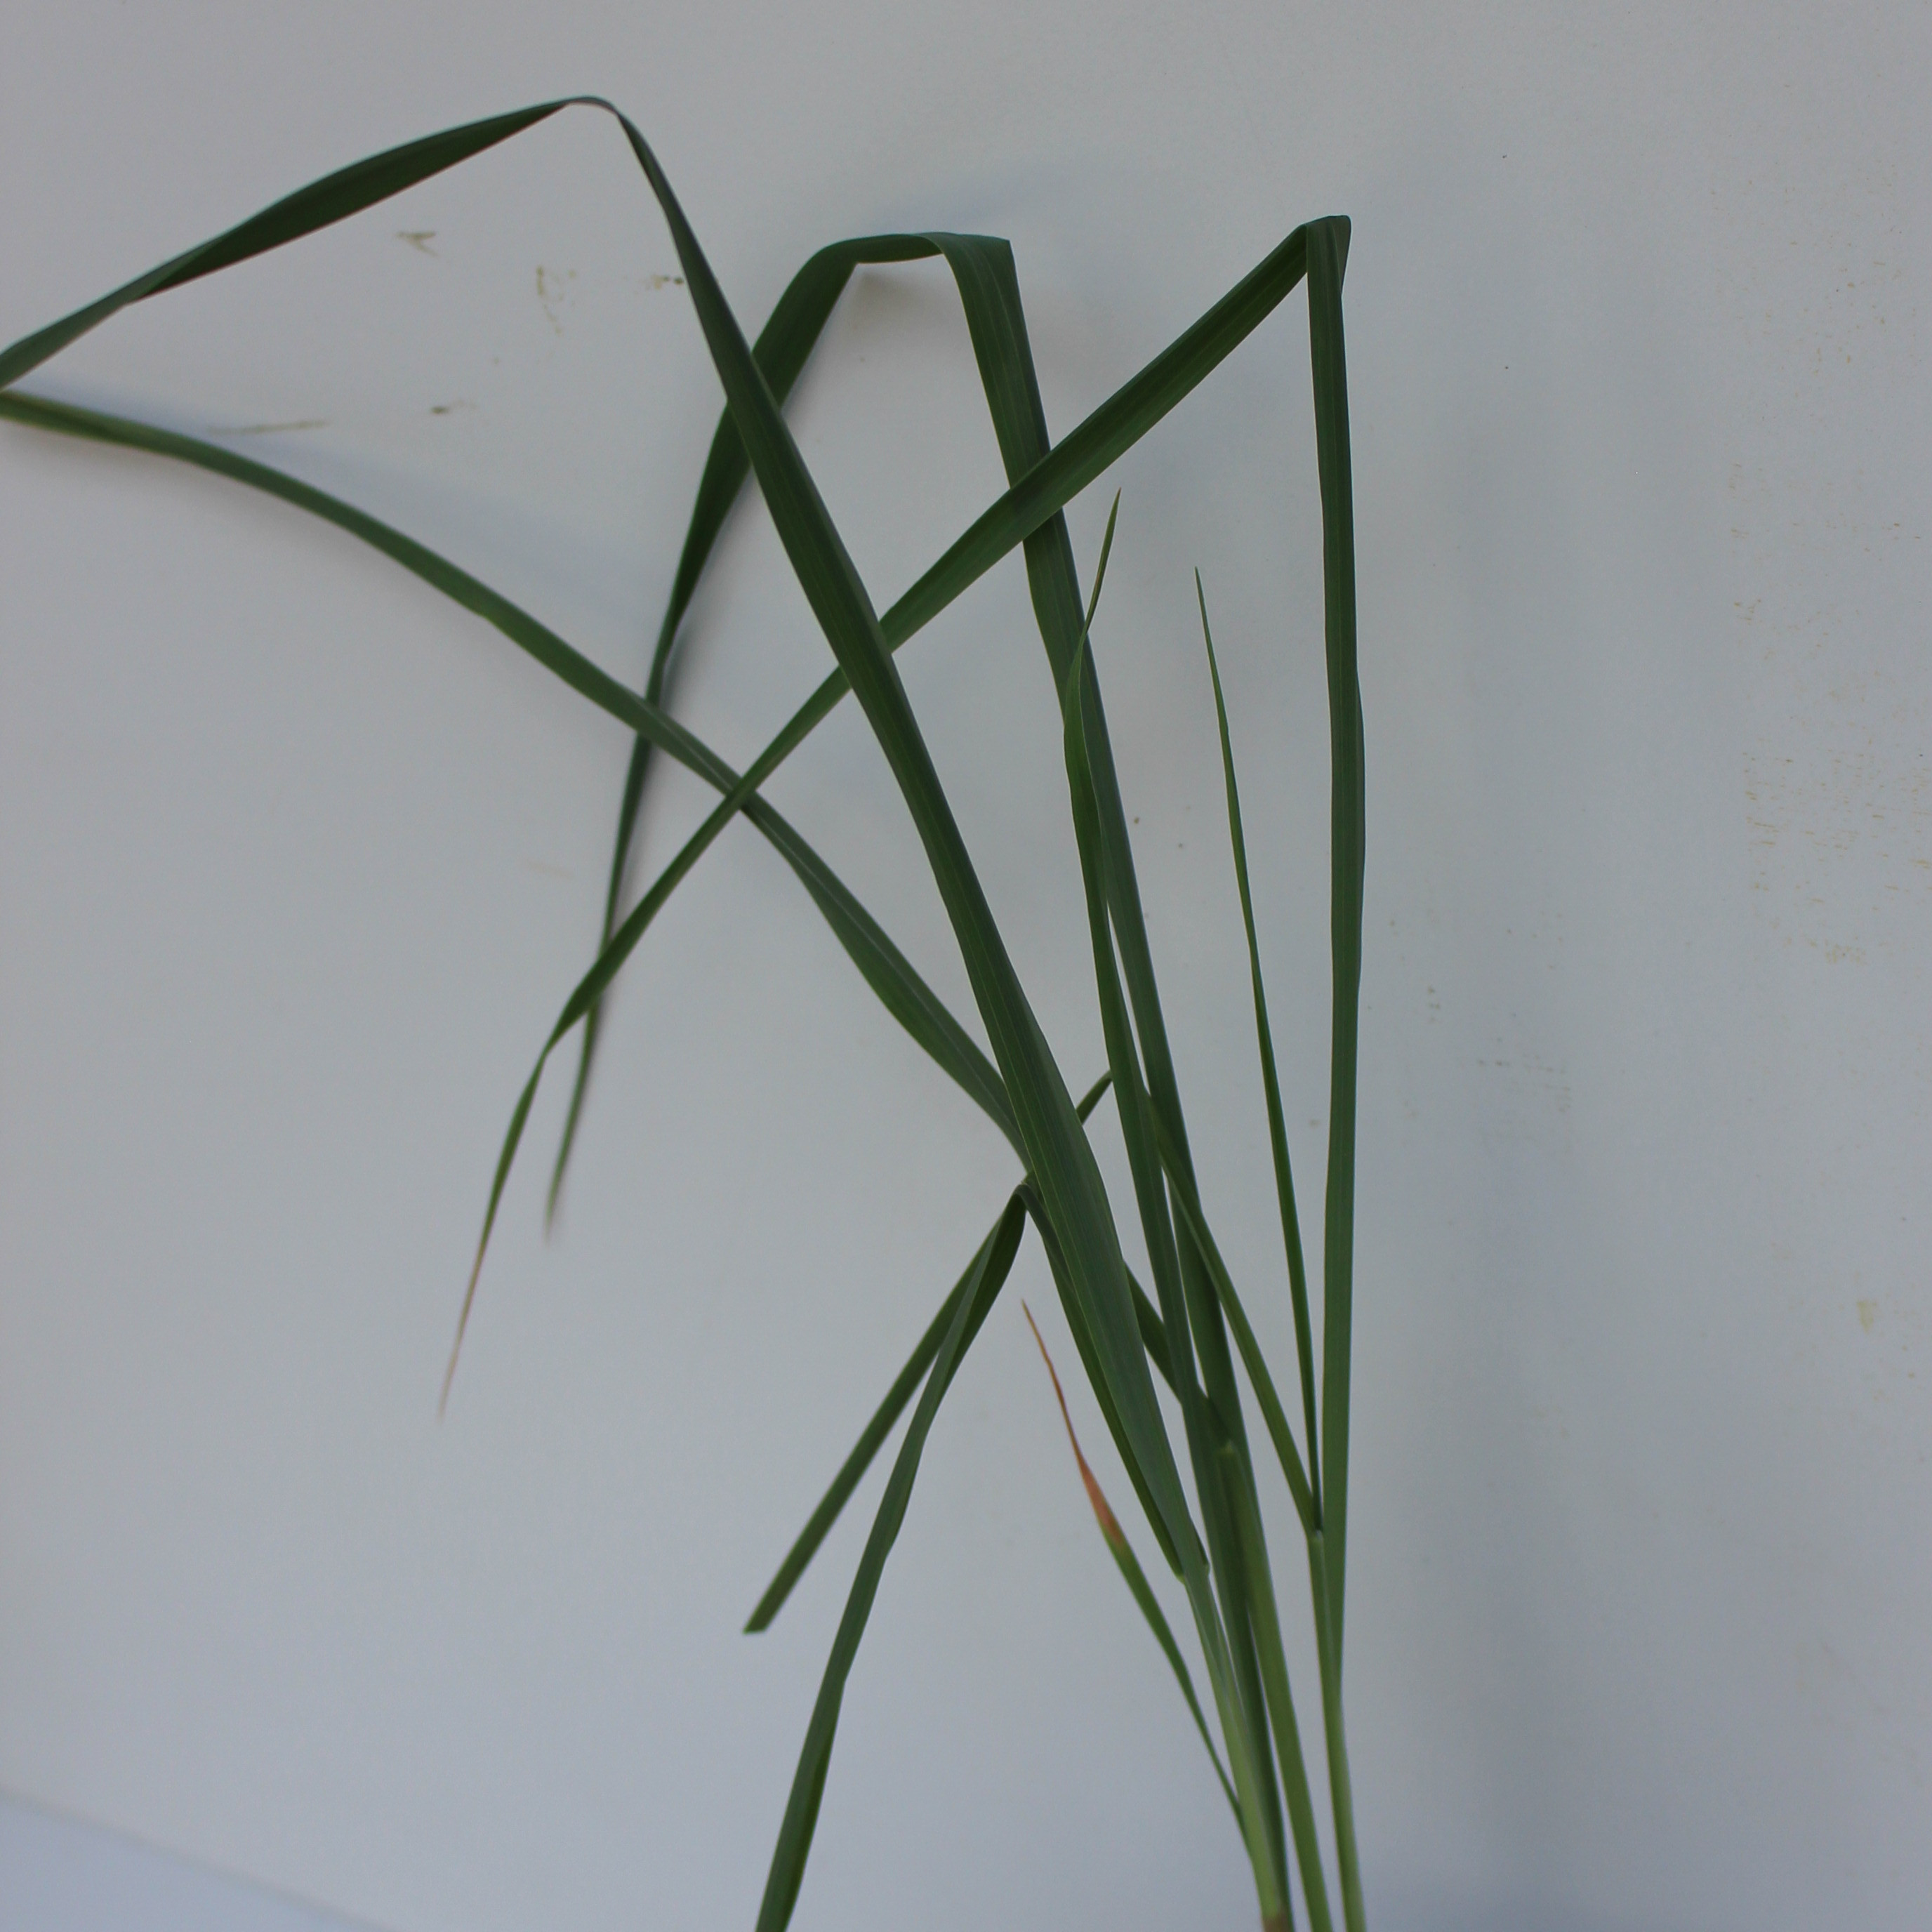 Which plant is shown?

Avena sterilis
